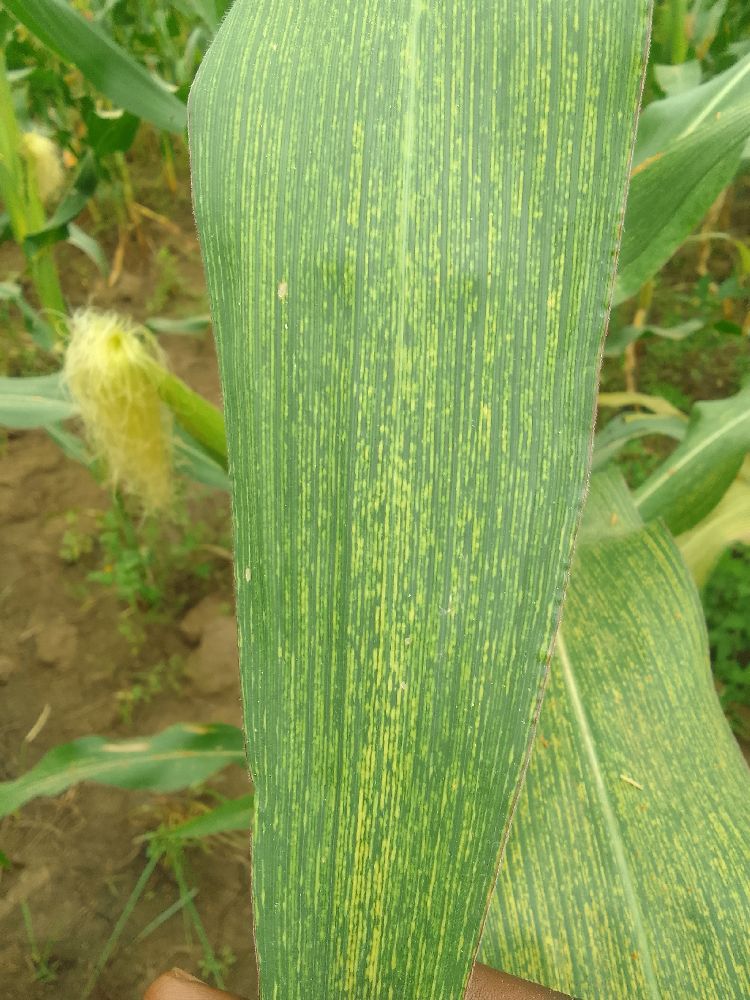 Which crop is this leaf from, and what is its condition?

maize, maize streak virus
